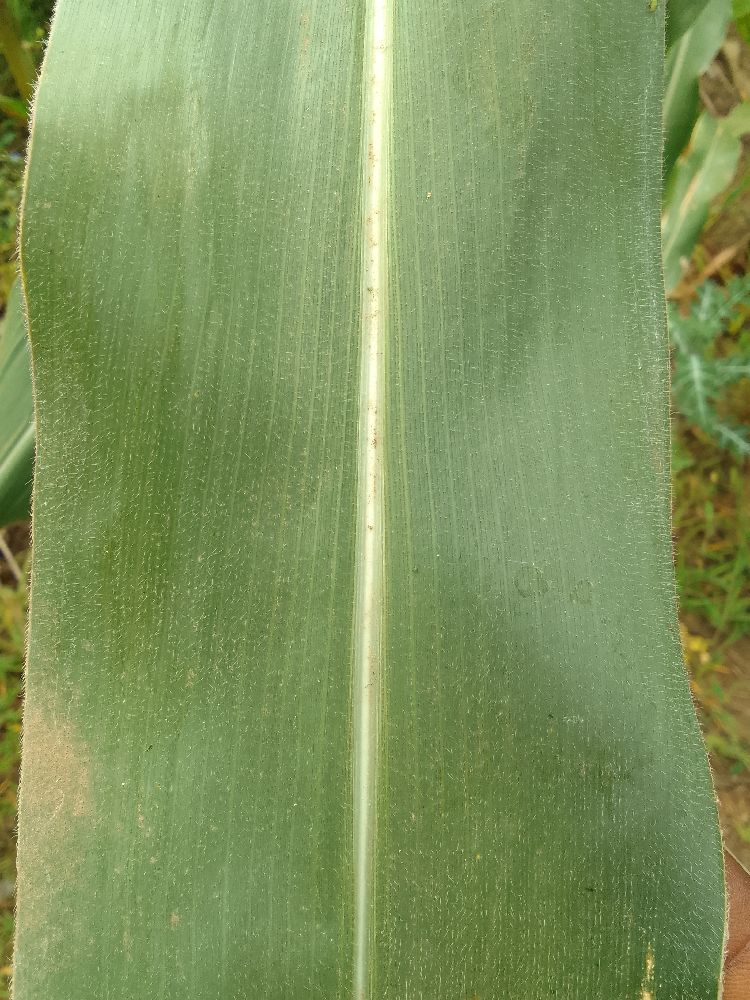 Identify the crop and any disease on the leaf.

maize, healthy
